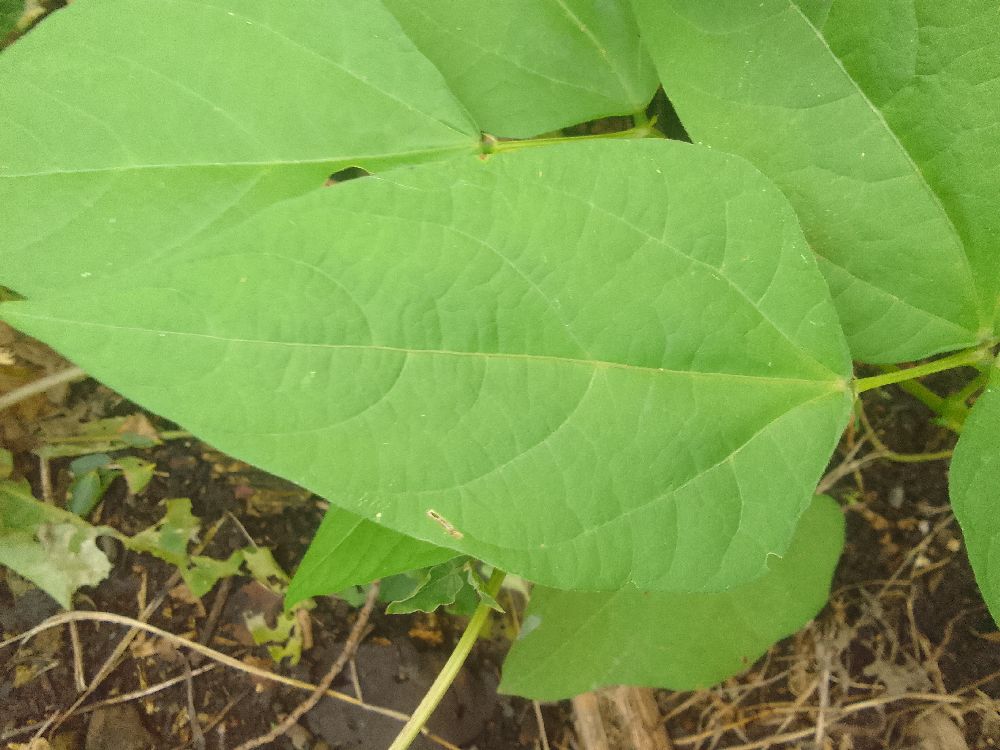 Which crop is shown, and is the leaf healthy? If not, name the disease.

common bean, healthy
